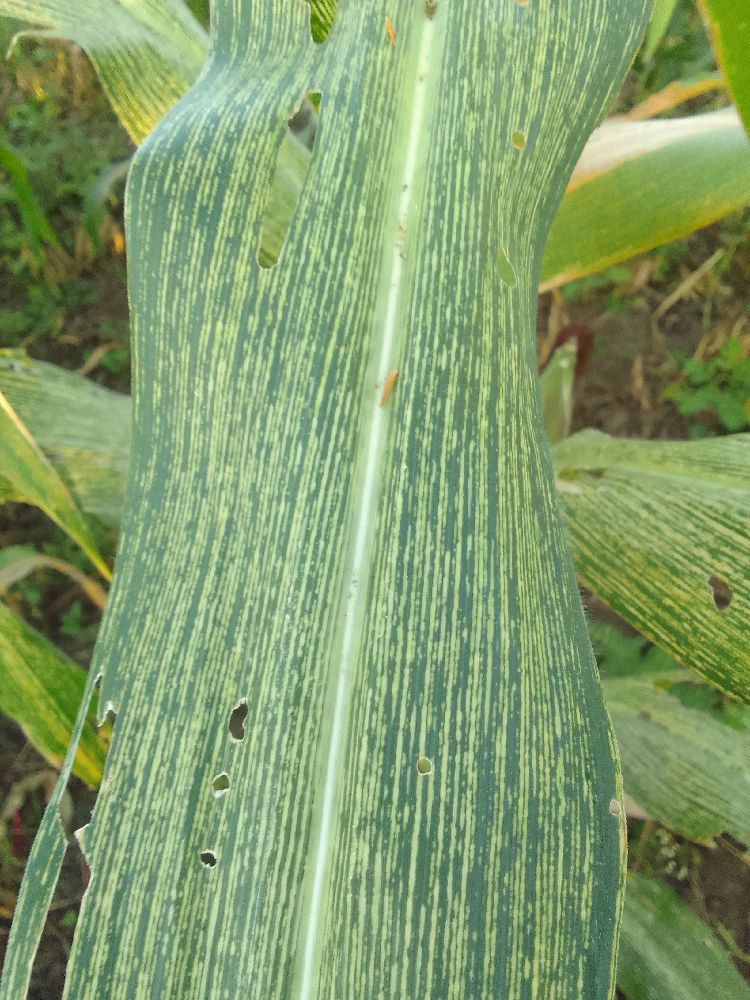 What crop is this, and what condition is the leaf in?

maize, maize streak virus
